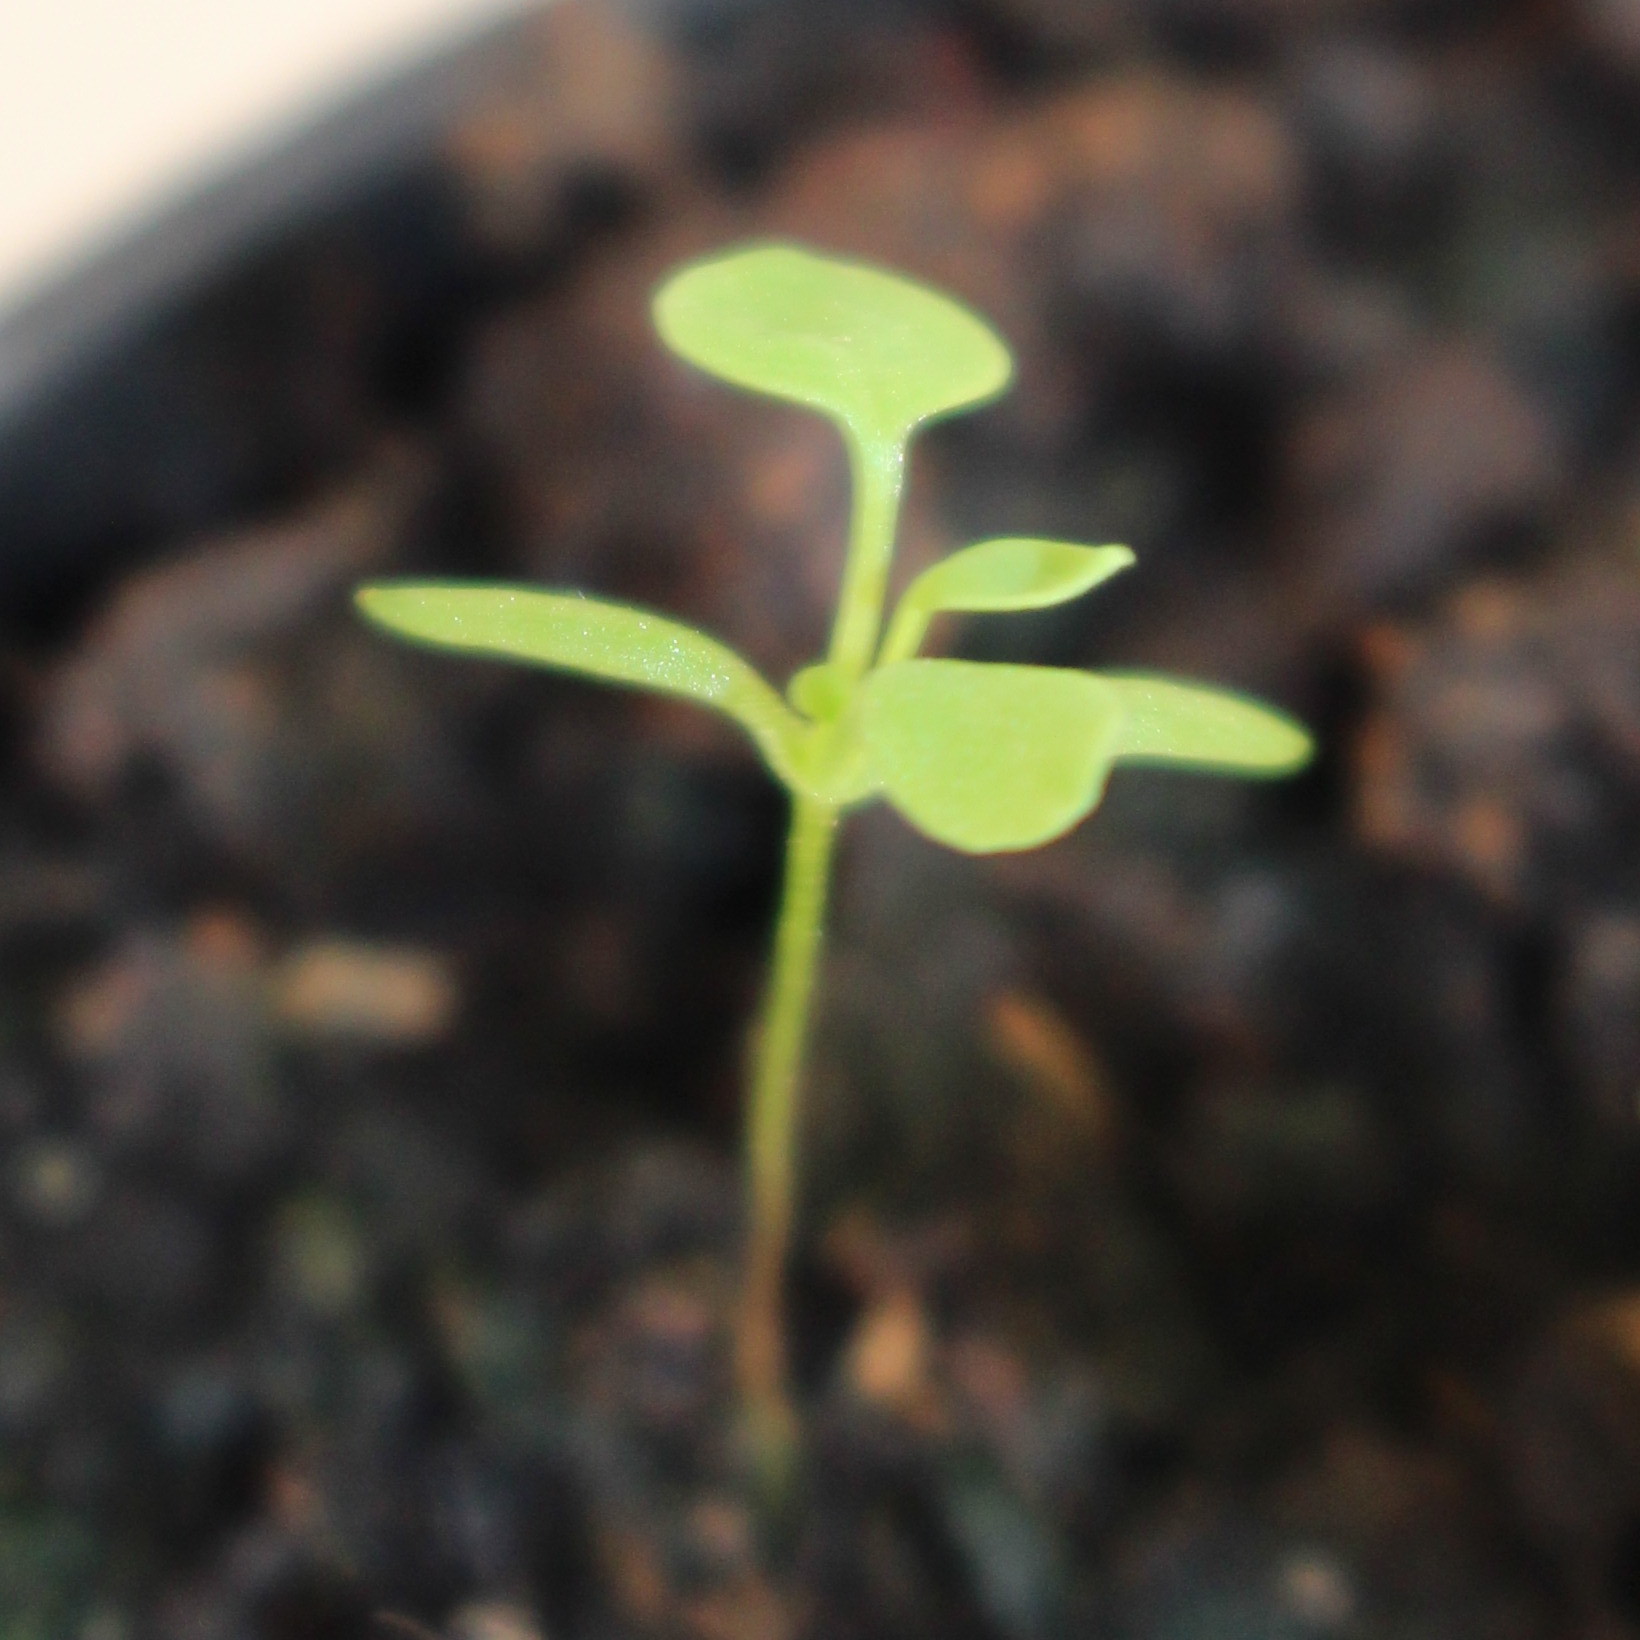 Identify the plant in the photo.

Papaver rhoeas
